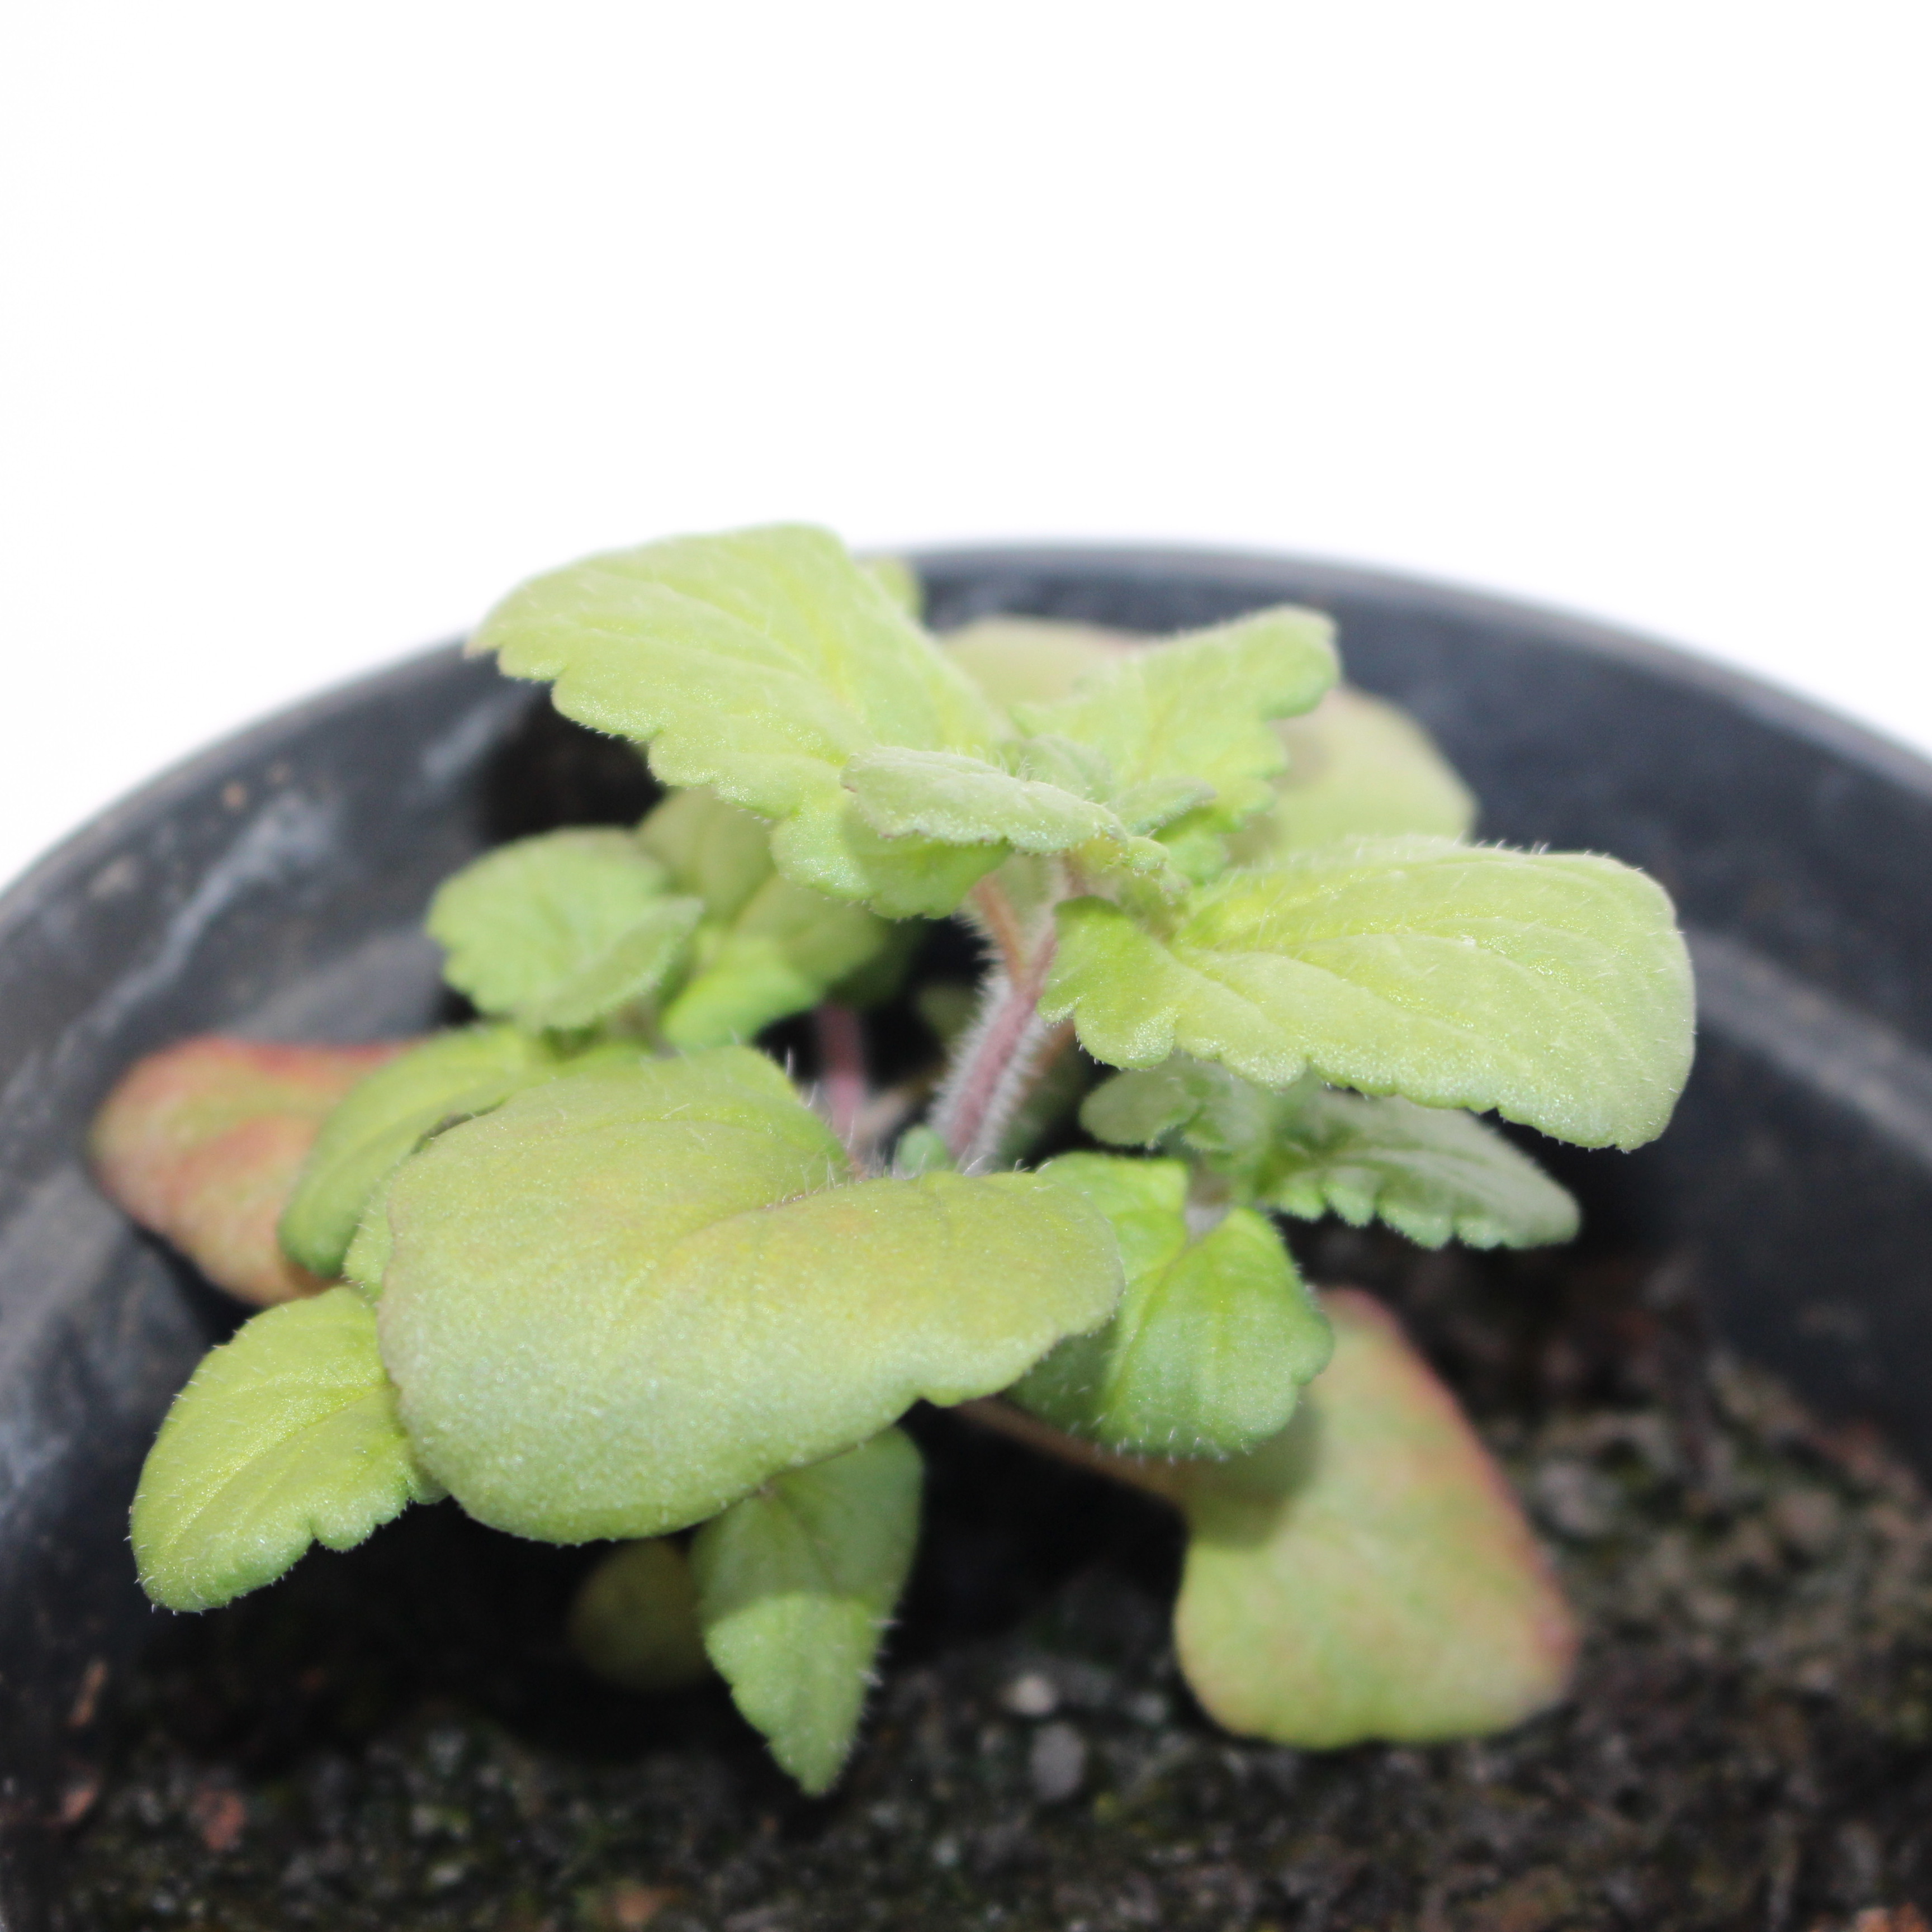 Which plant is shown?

Veronica persica
